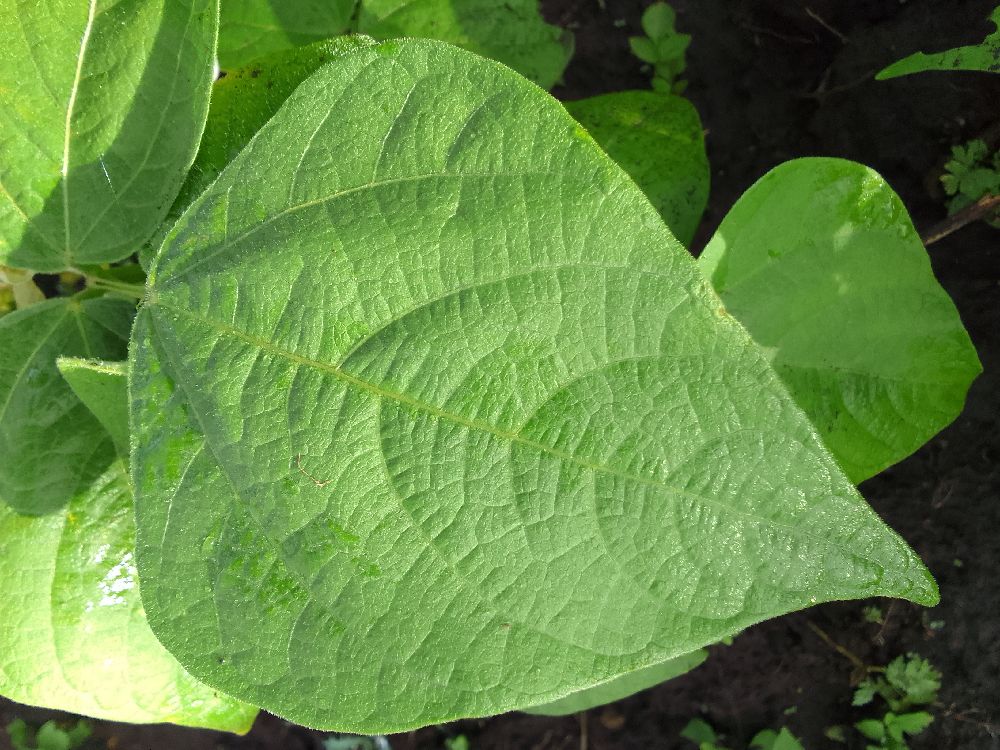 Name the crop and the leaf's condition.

common bean, healthy
